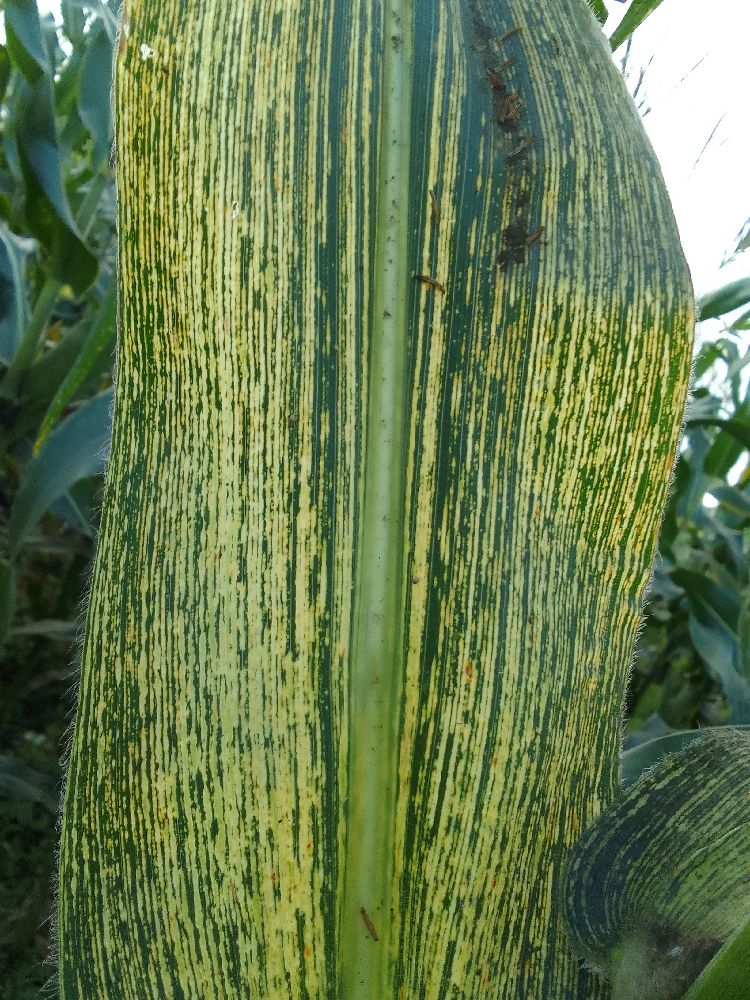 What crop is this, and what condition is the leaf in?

maize, maize streak virus
